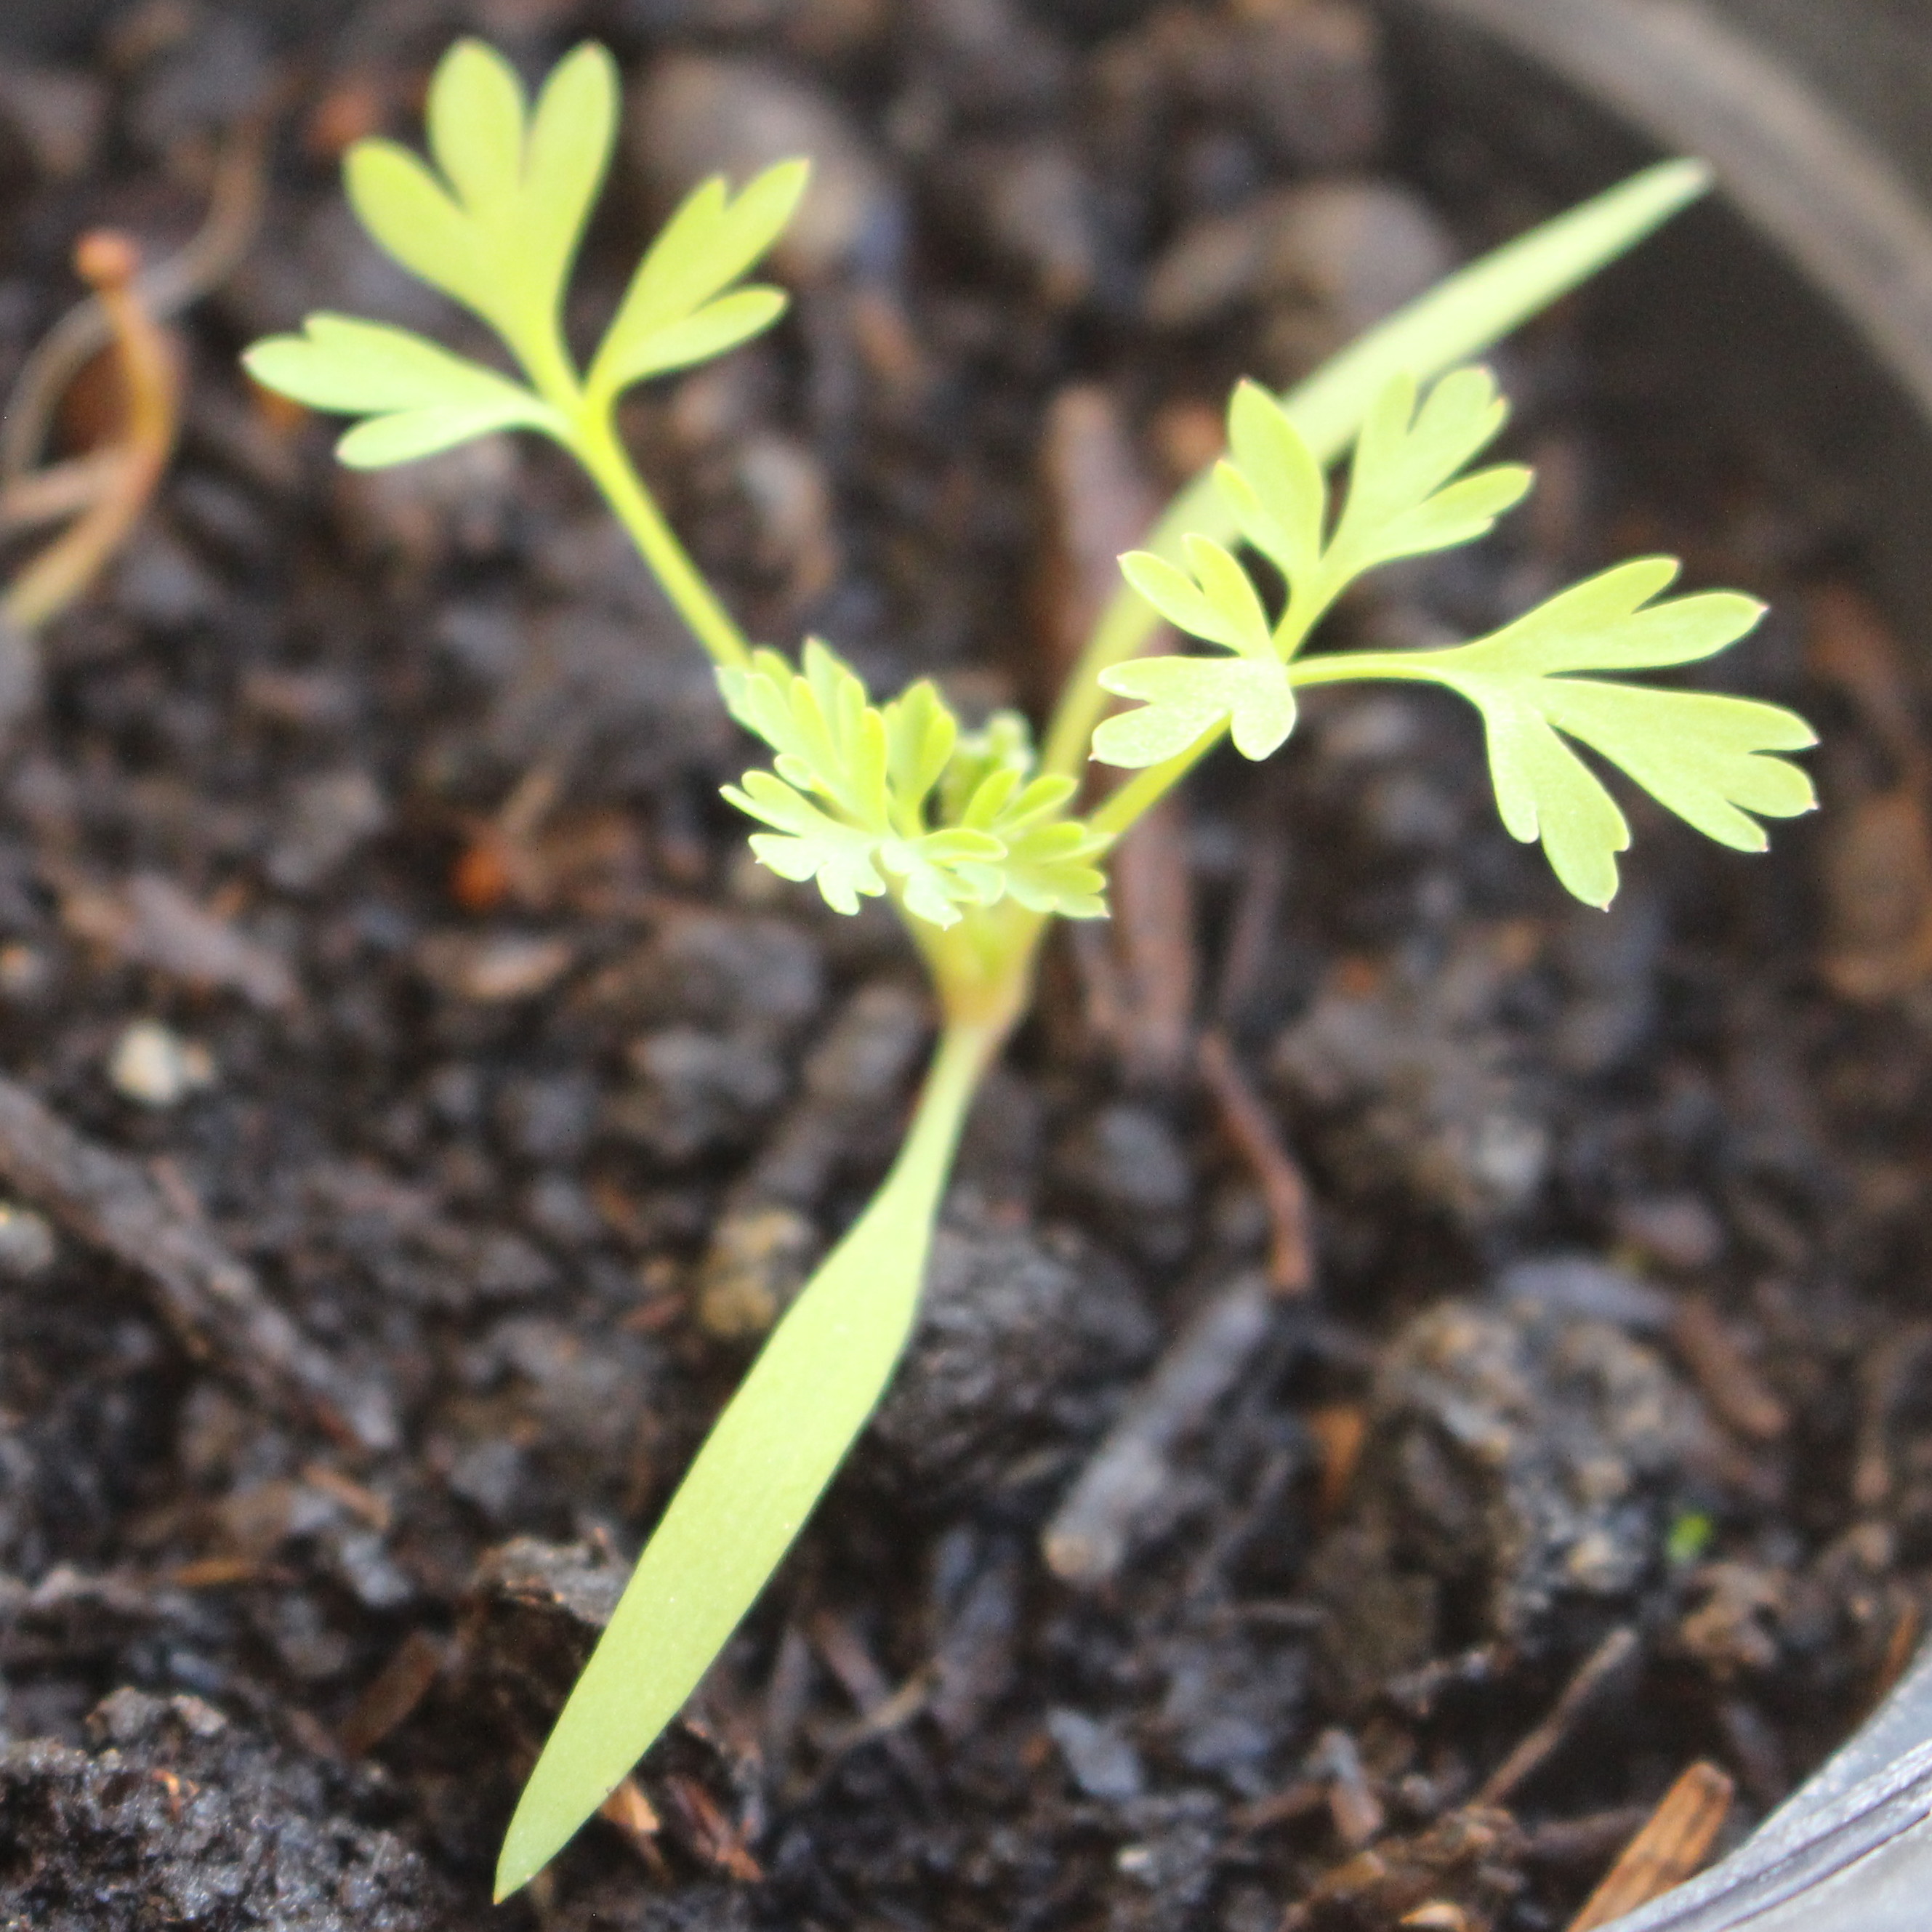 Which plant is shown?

Fumaria officinalis
